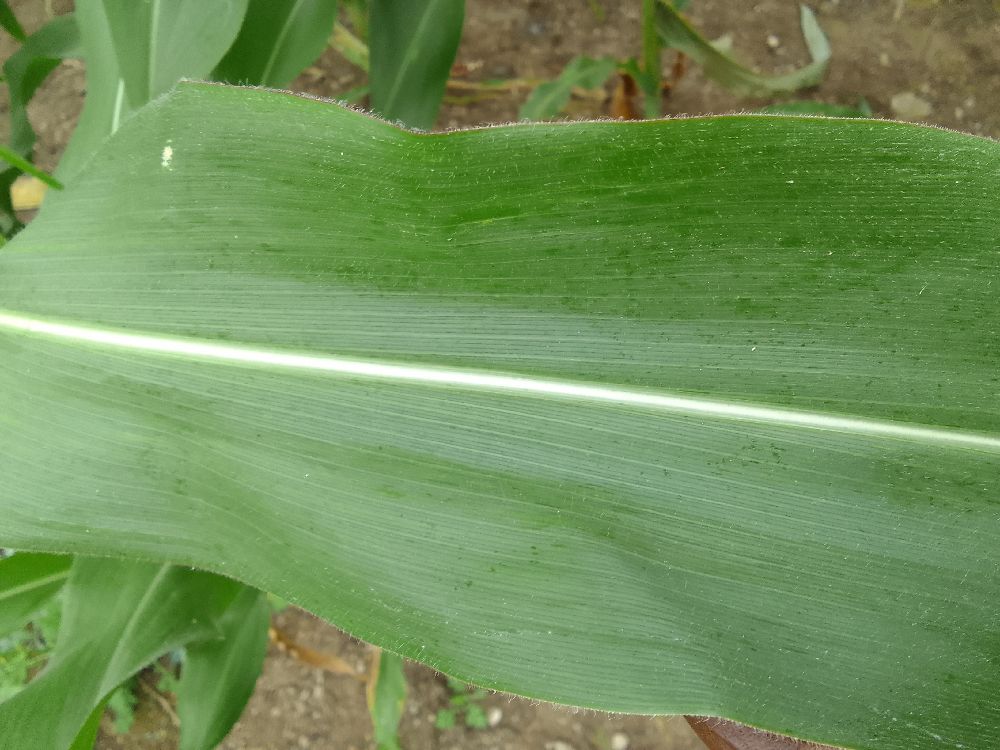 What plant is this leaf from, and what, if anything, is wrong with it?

maize, healthy
